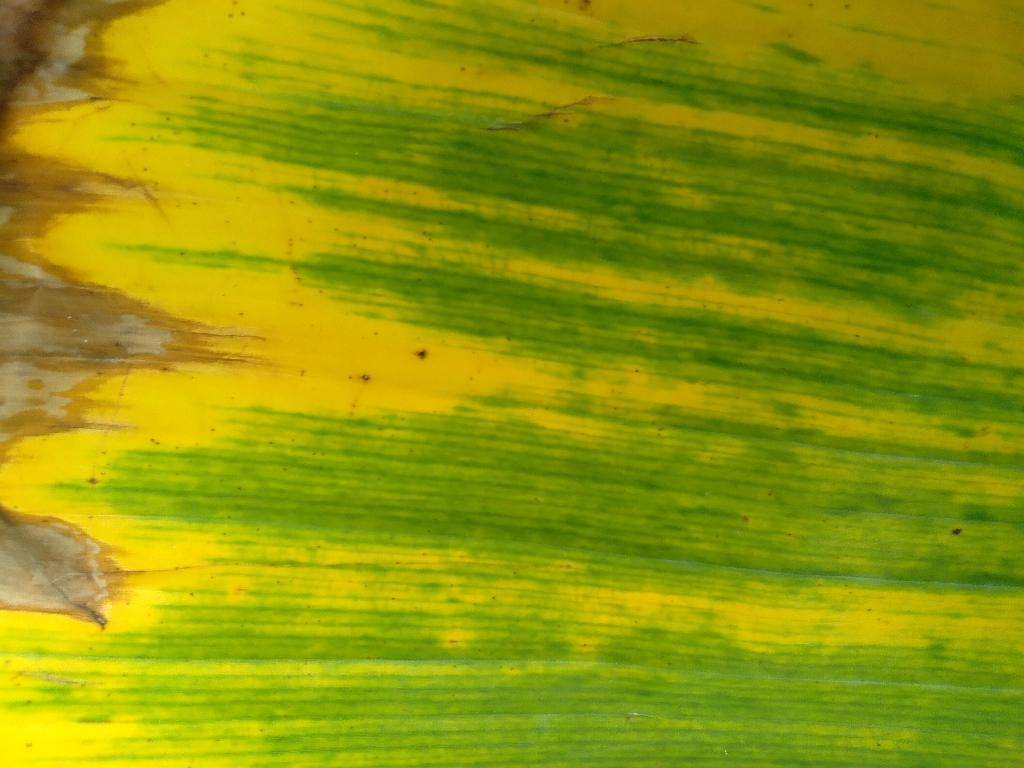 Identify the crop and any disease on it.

banana, fusarium wilt race 1
